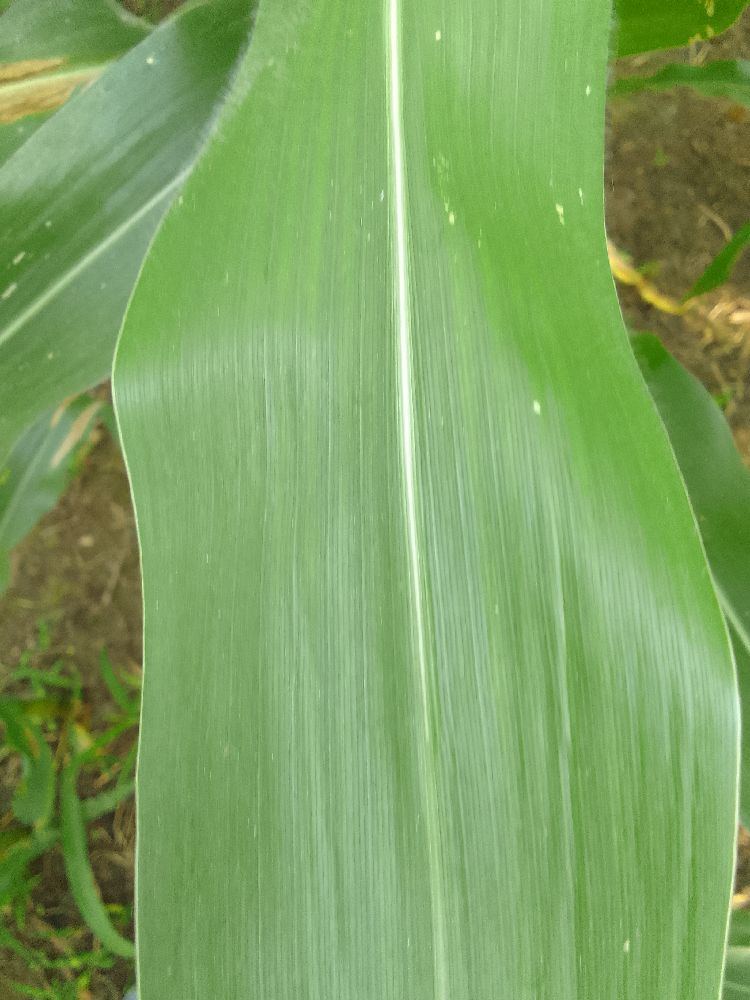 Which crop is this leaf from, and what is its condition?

maize, healthy
